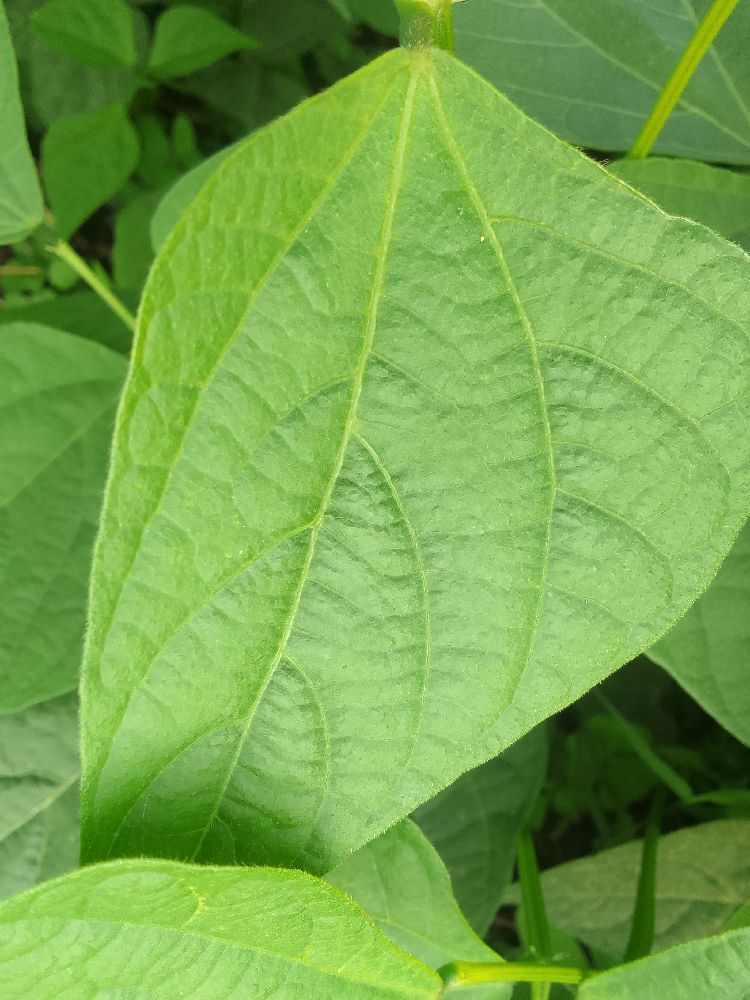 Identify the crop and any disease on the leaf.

common bean, healthy
